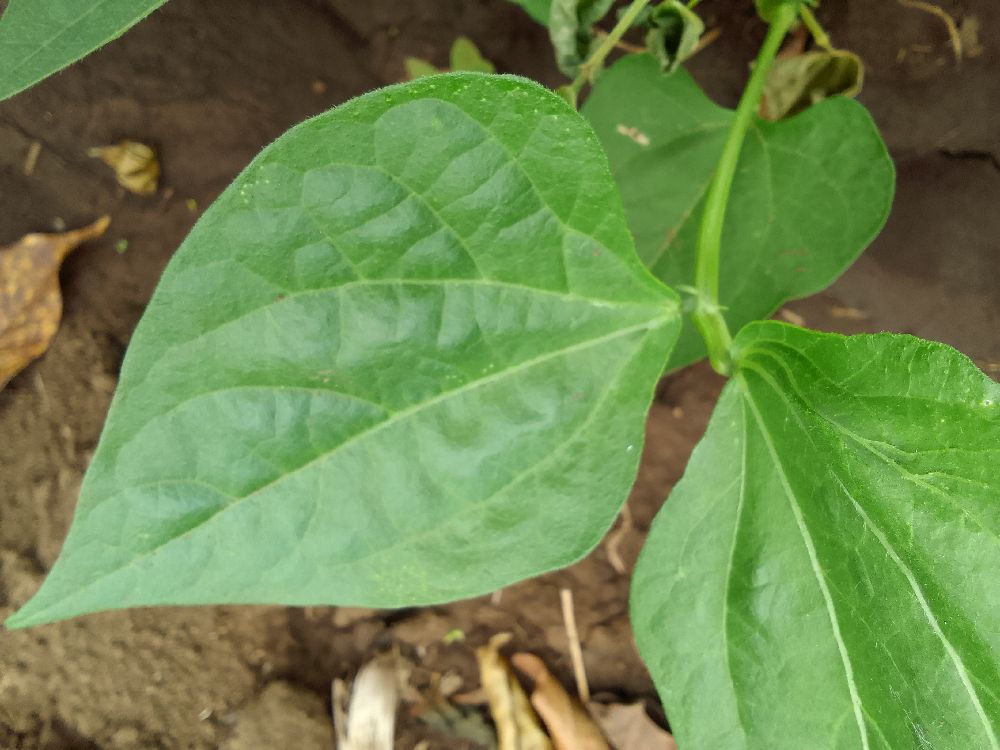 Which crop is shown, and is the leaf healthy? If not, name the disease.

common bean, healthy
